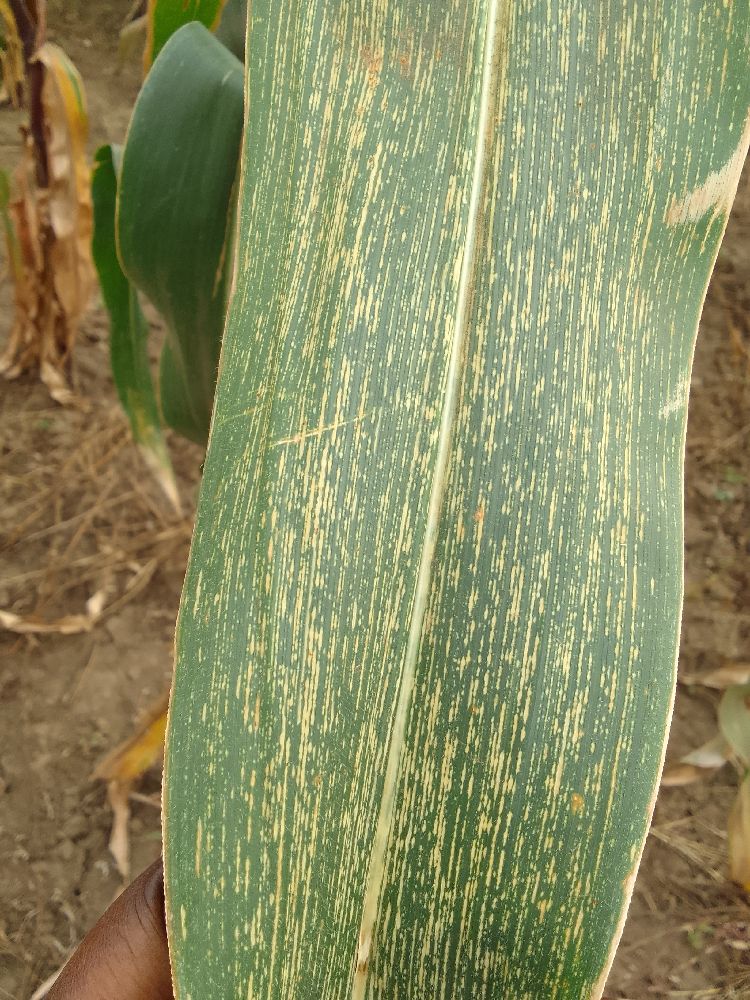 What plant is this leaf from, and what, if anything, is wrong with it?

maize, maize streak virus
